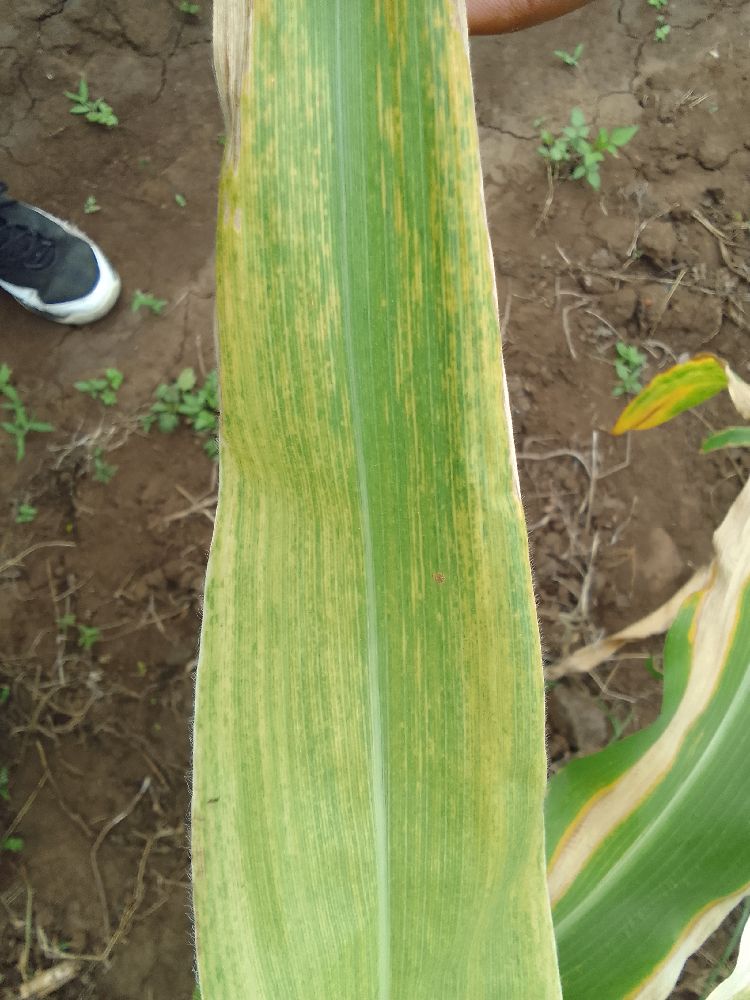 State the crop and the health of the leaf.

maize, maize lethal necrosis
